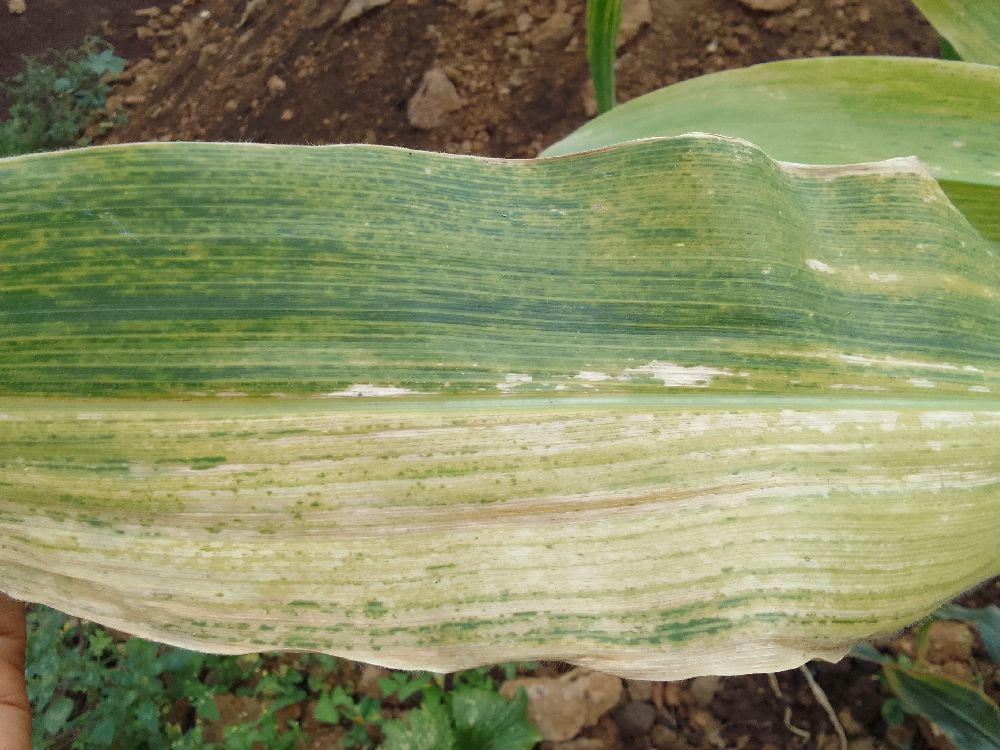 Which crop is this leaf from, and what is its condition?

maize, maize lethal necrosis
